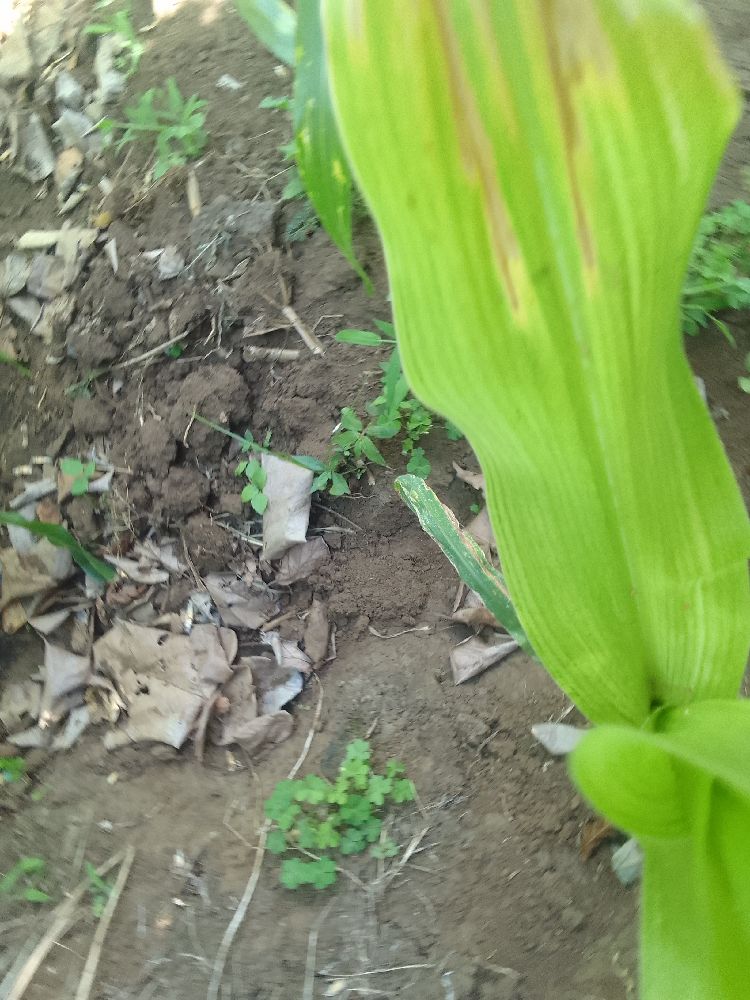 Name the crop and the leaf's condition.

maize, maize lethal necrosis
